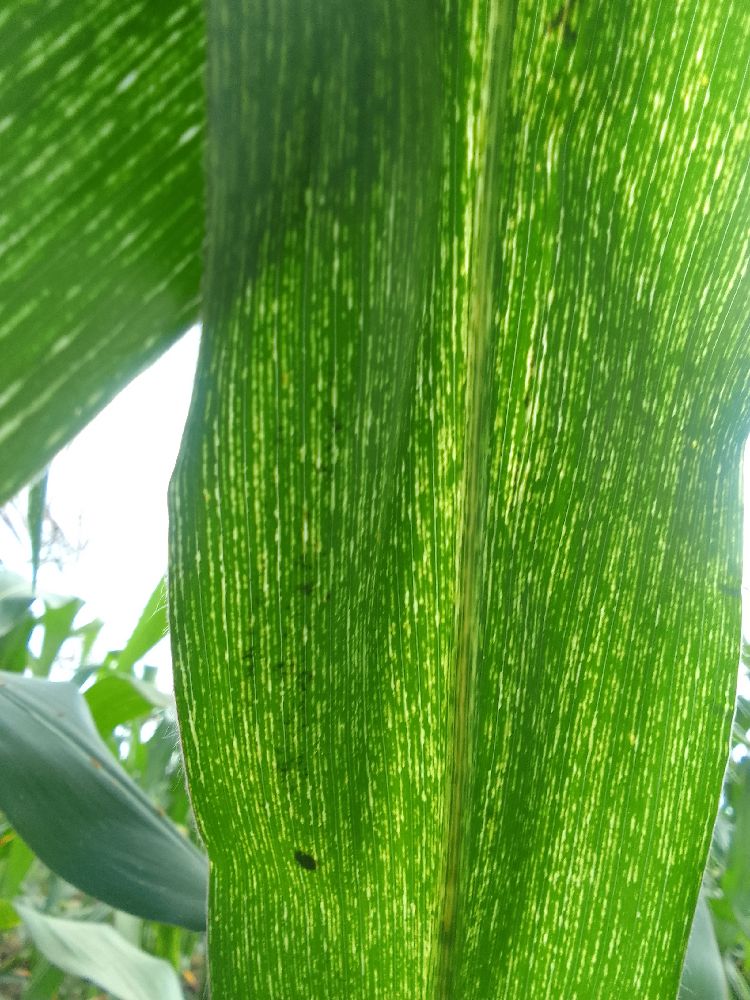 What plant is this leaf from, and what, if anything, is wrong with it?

maize, maize streak virus
